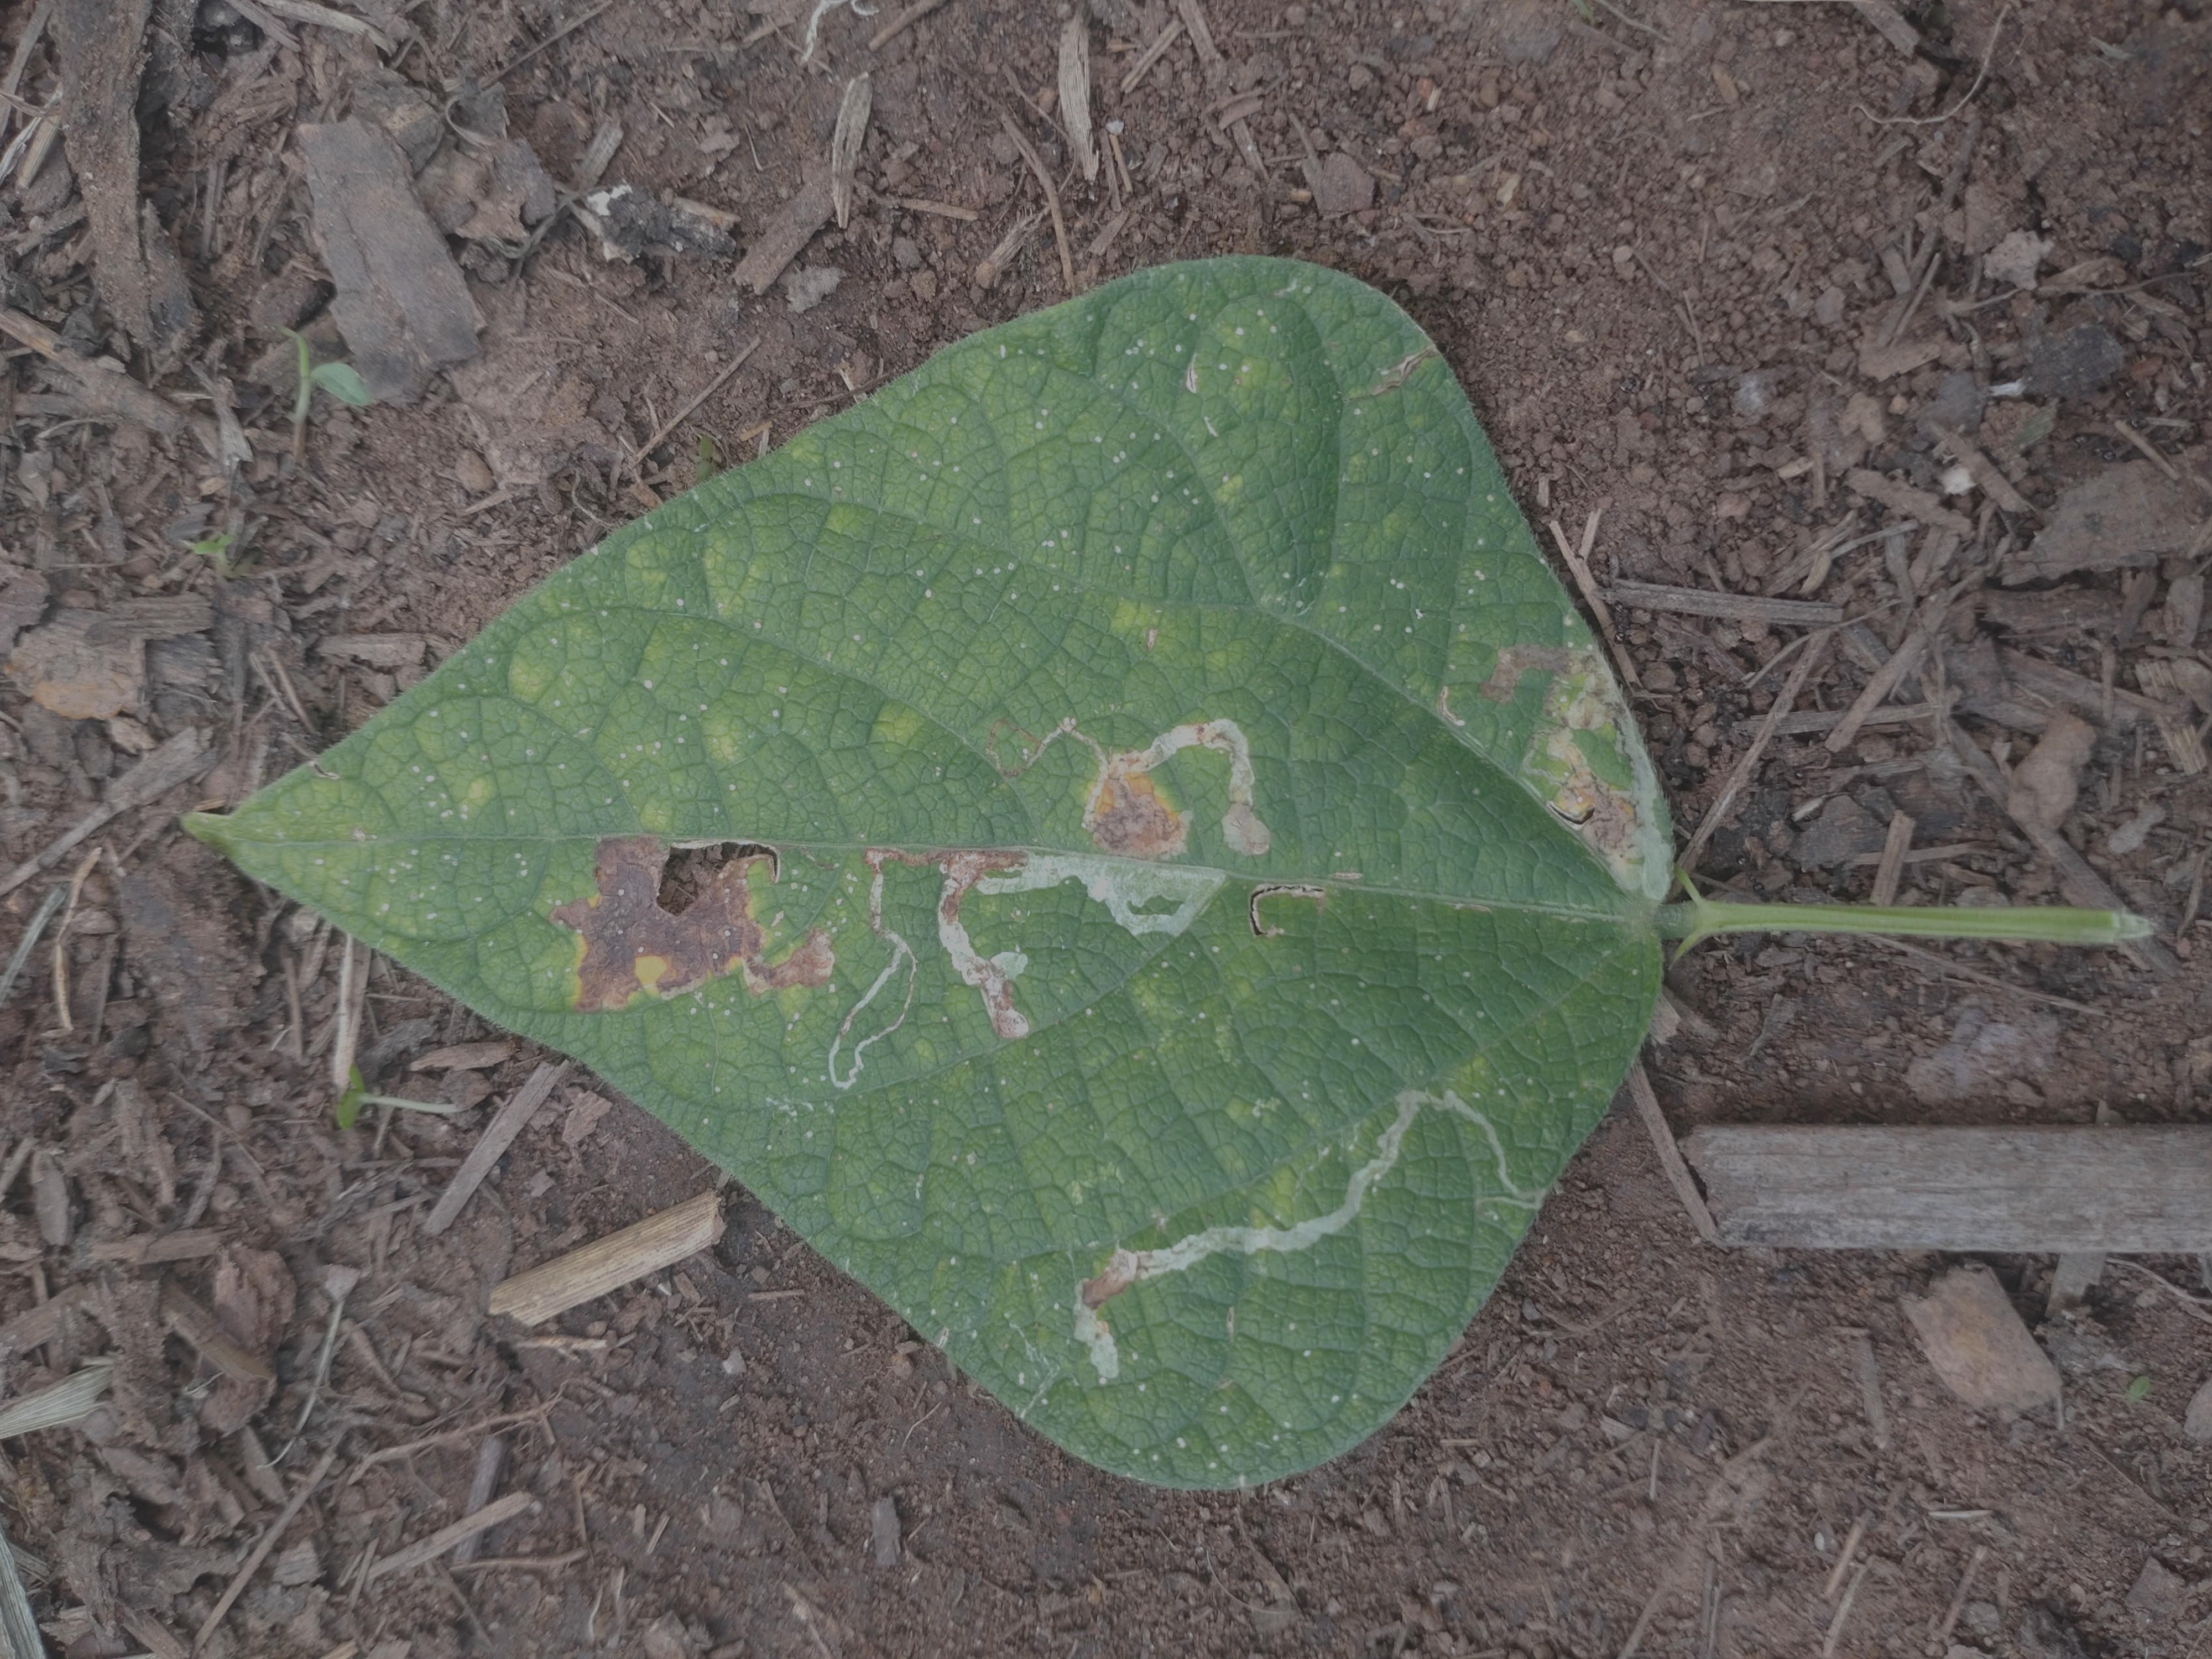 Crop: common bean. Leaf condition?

anthracnose
